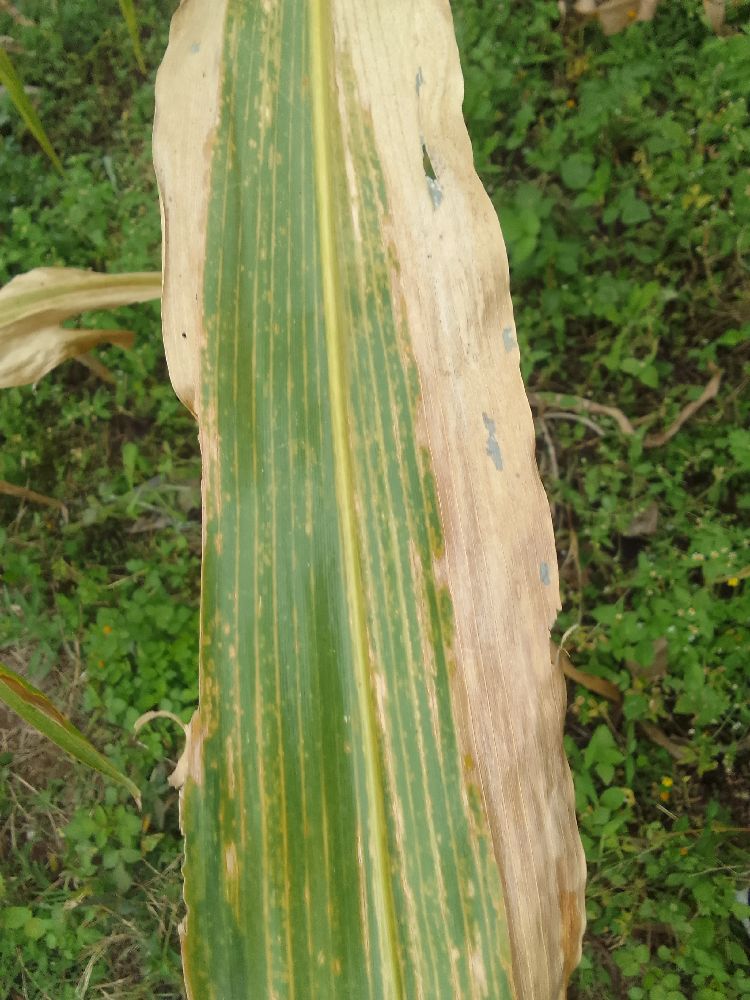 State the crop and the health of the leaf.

maize, maize lethal necrosis
